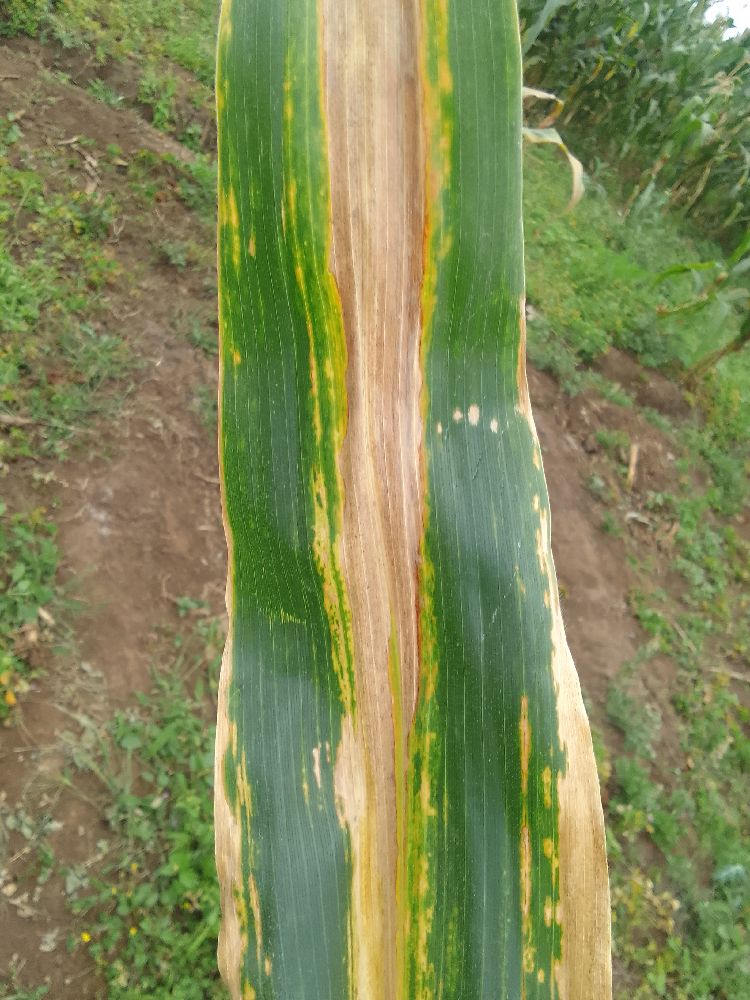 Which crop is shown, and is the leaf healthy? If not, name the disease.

maize, maize lethal necrosis
